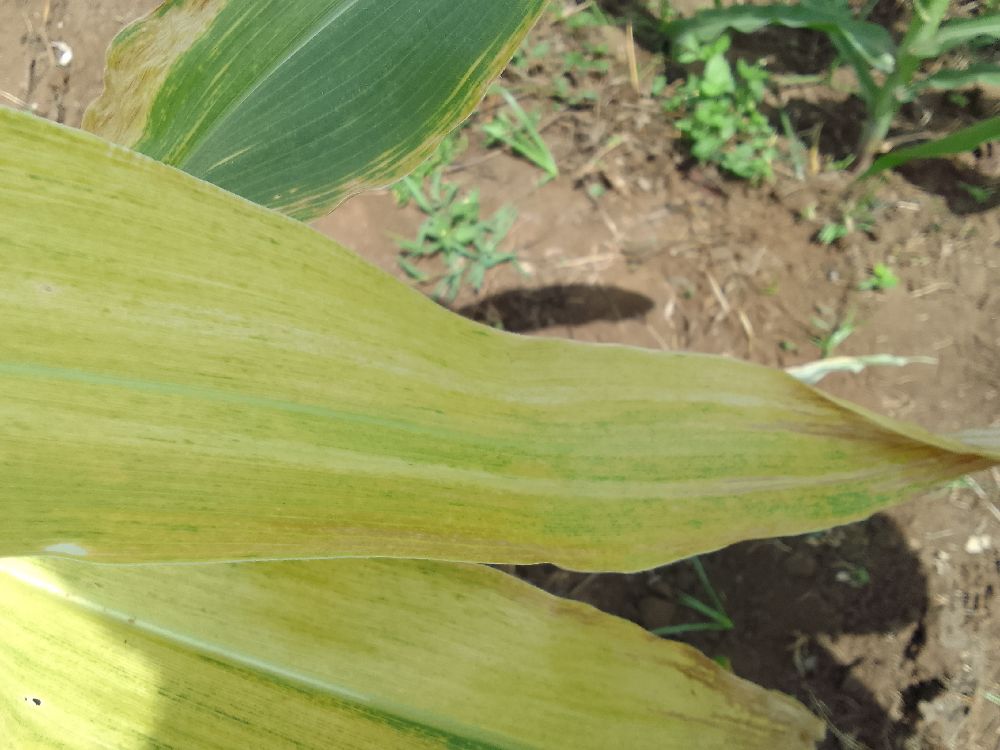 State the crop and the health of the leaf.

maize, maize lethal necrosis
